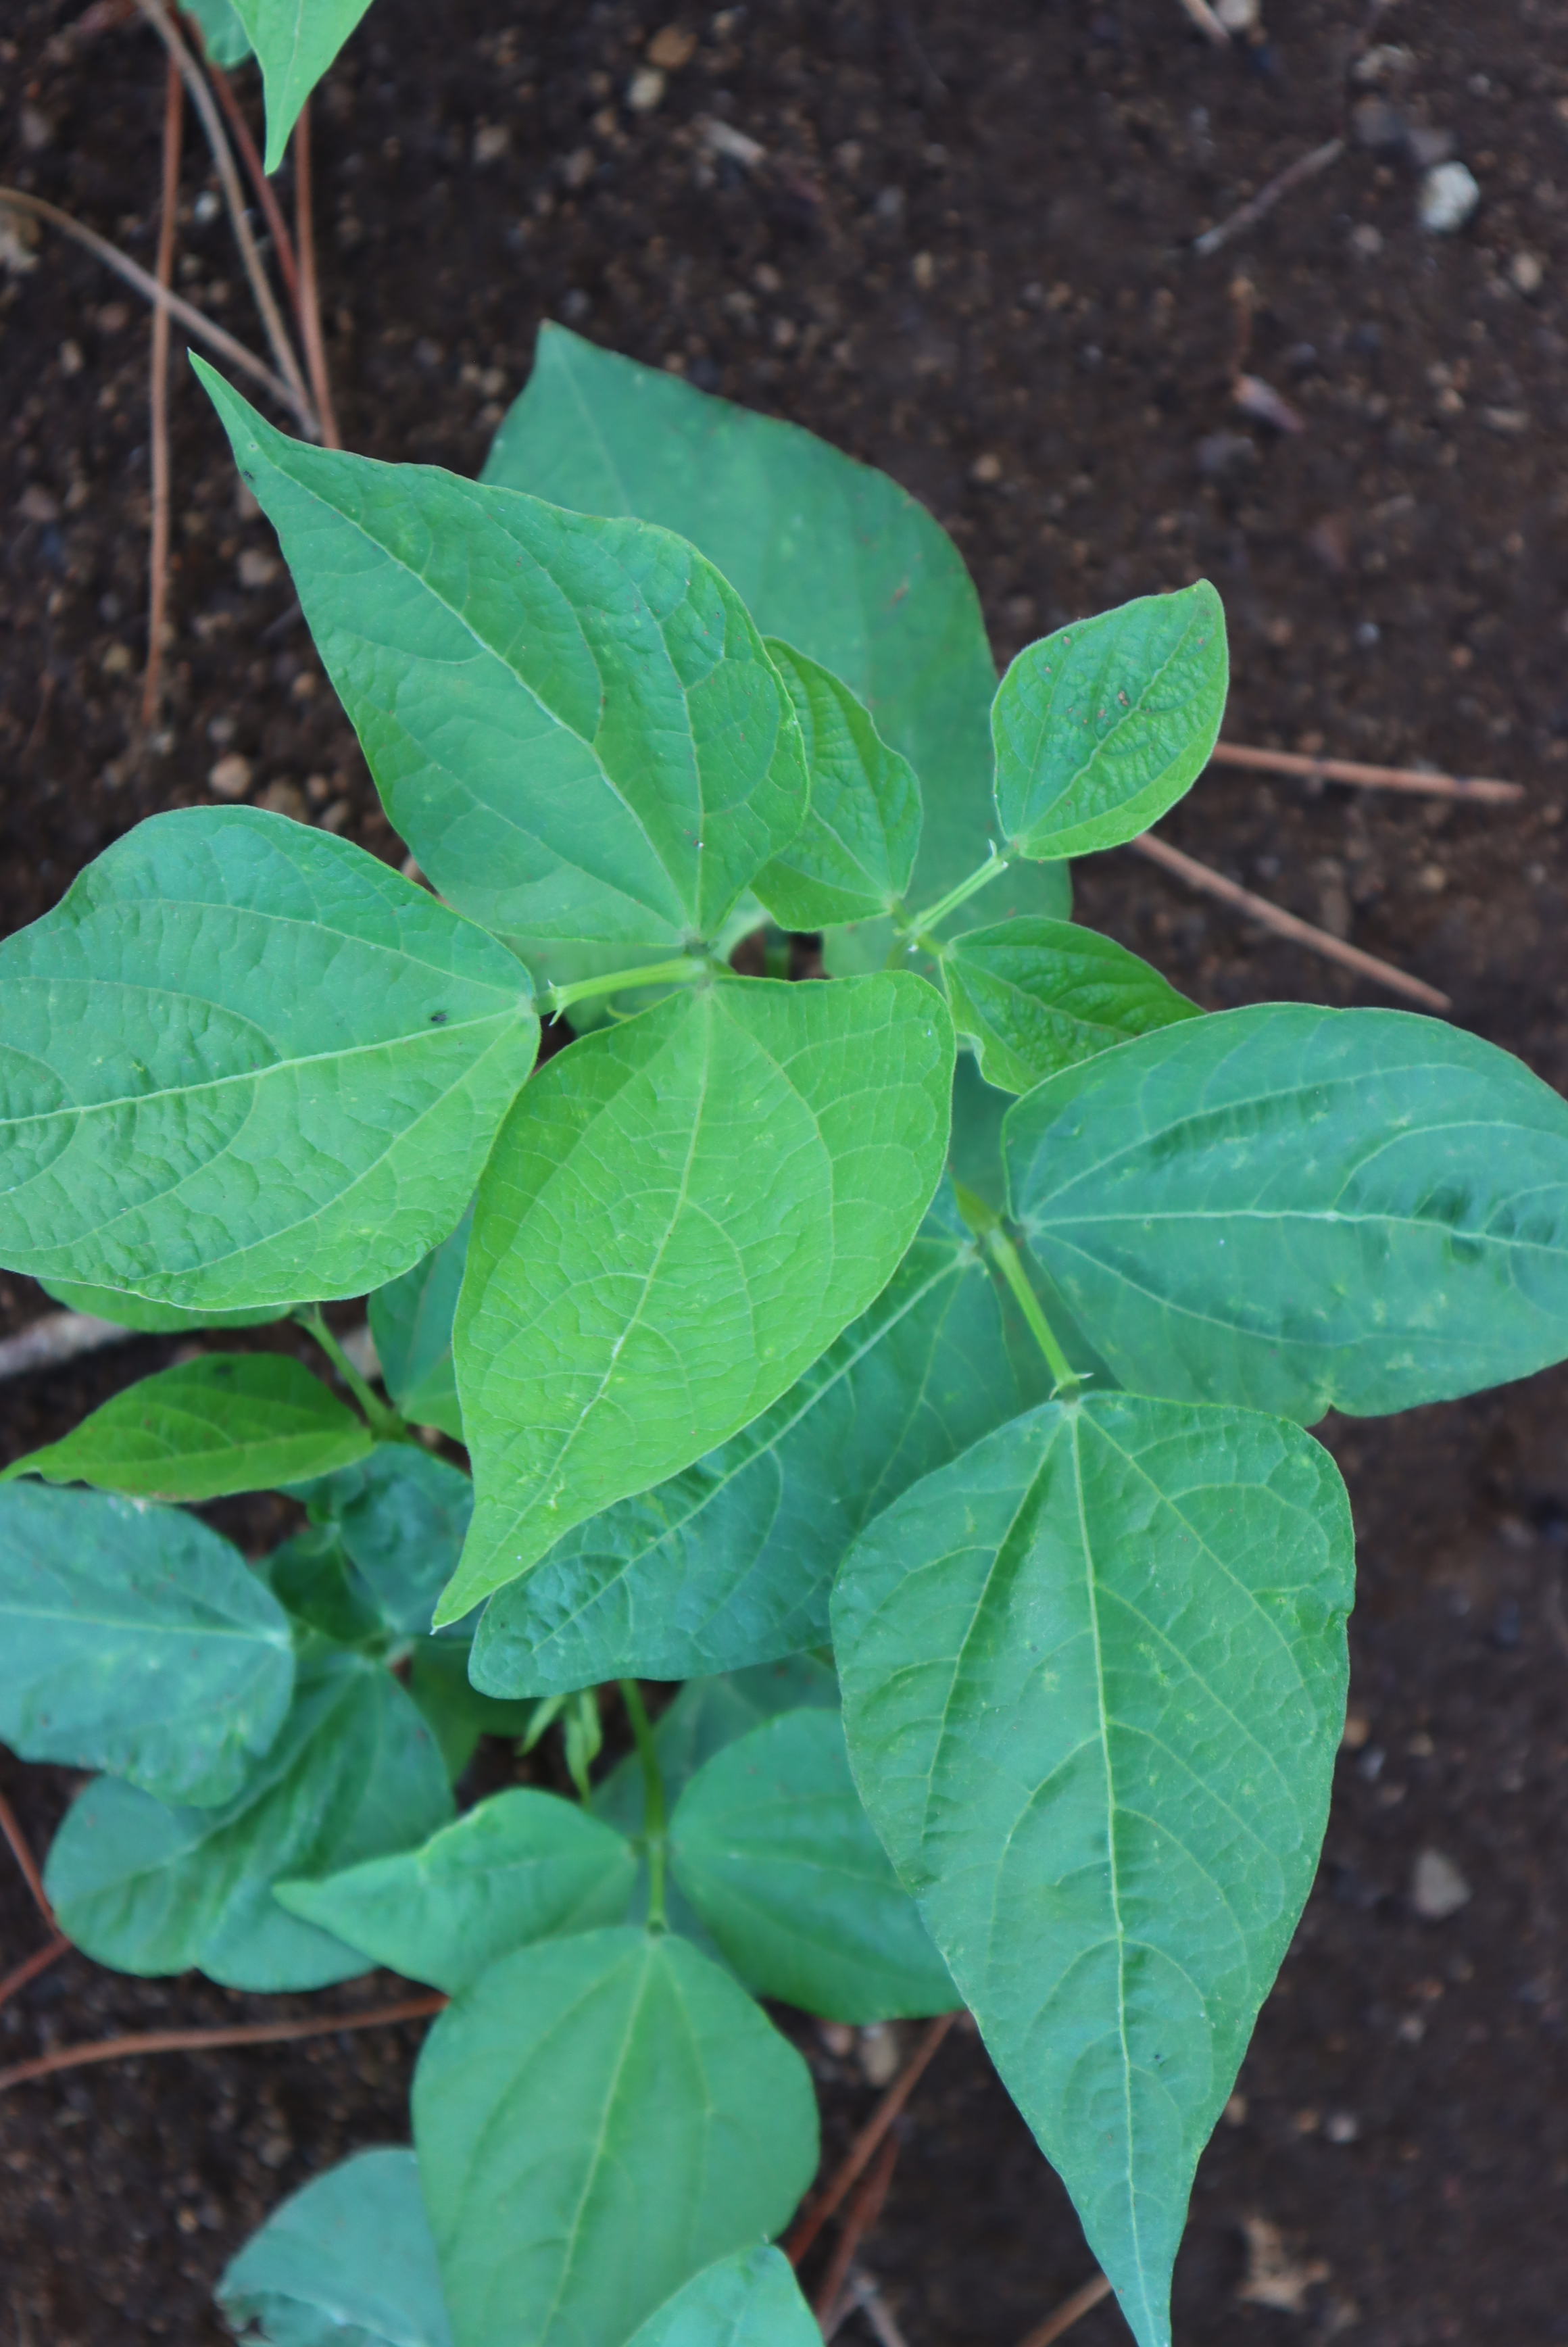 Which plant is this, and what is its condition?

peas, healthy
